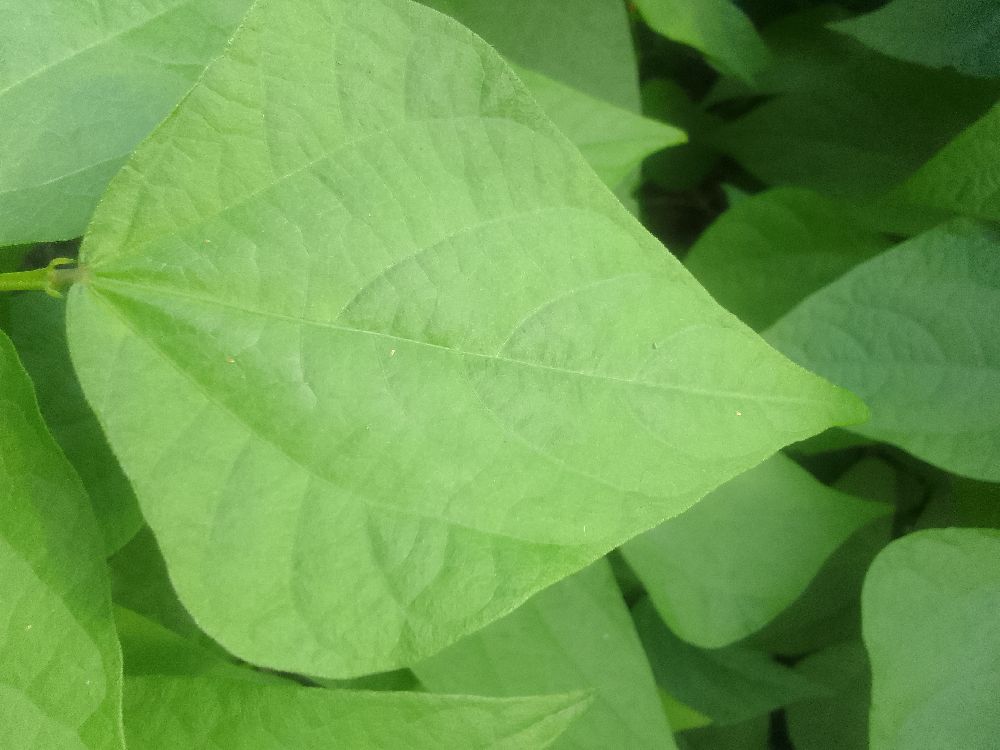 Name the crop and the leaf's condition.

common bean, healthy
